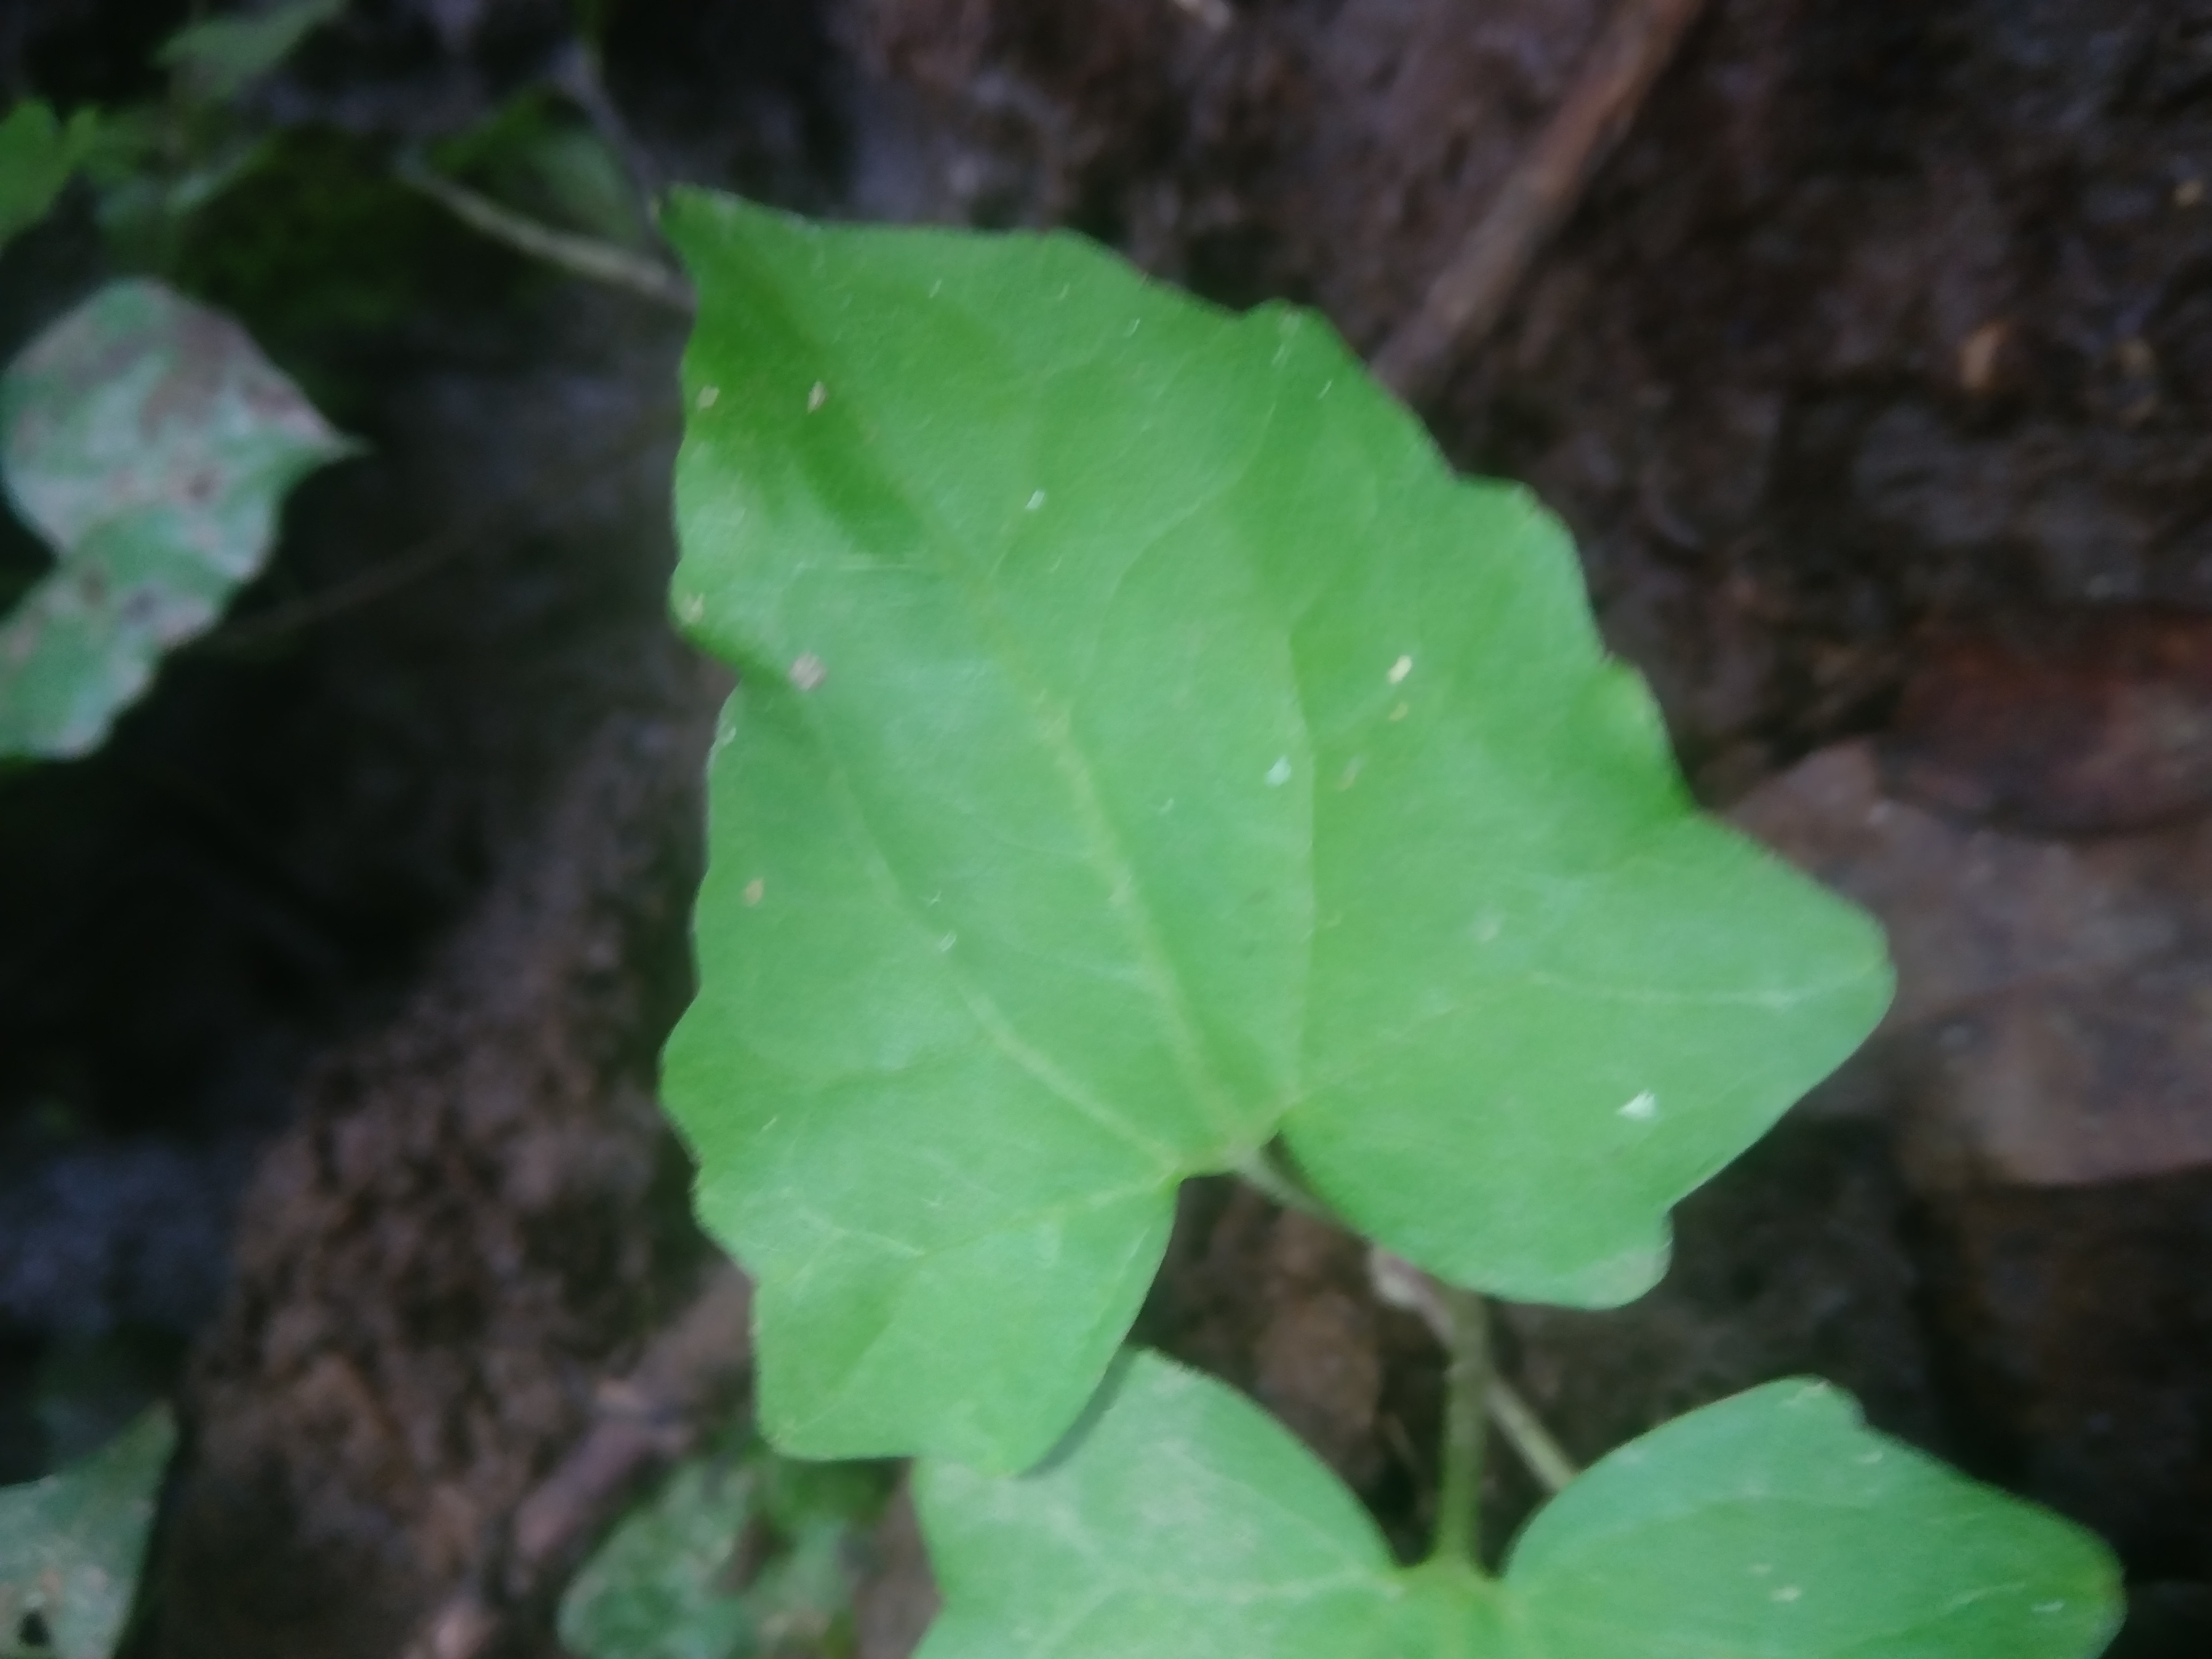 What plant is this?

bitter vine
